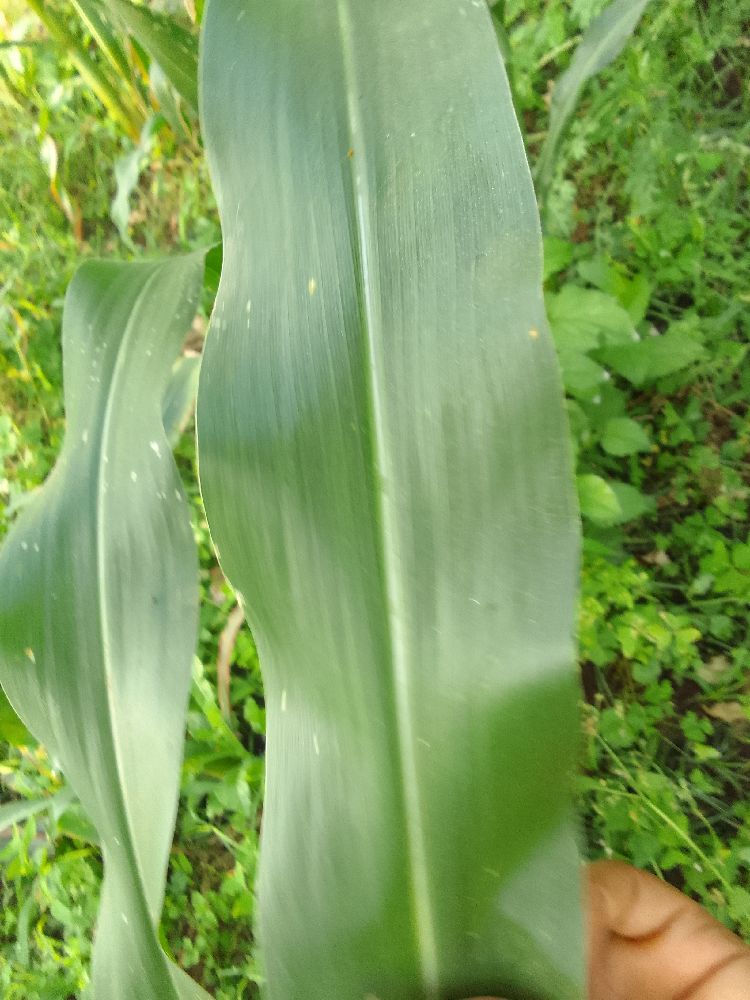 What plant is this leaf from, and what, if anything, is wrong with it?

maize, healthy
